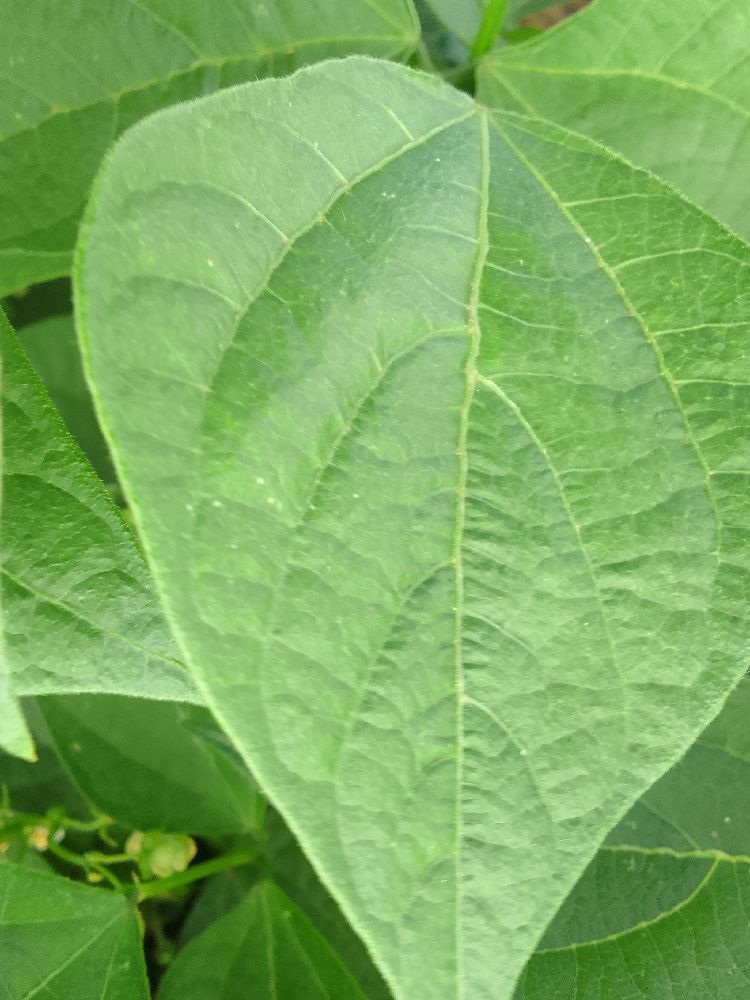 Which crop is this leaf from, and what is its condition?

common bean, healthy
